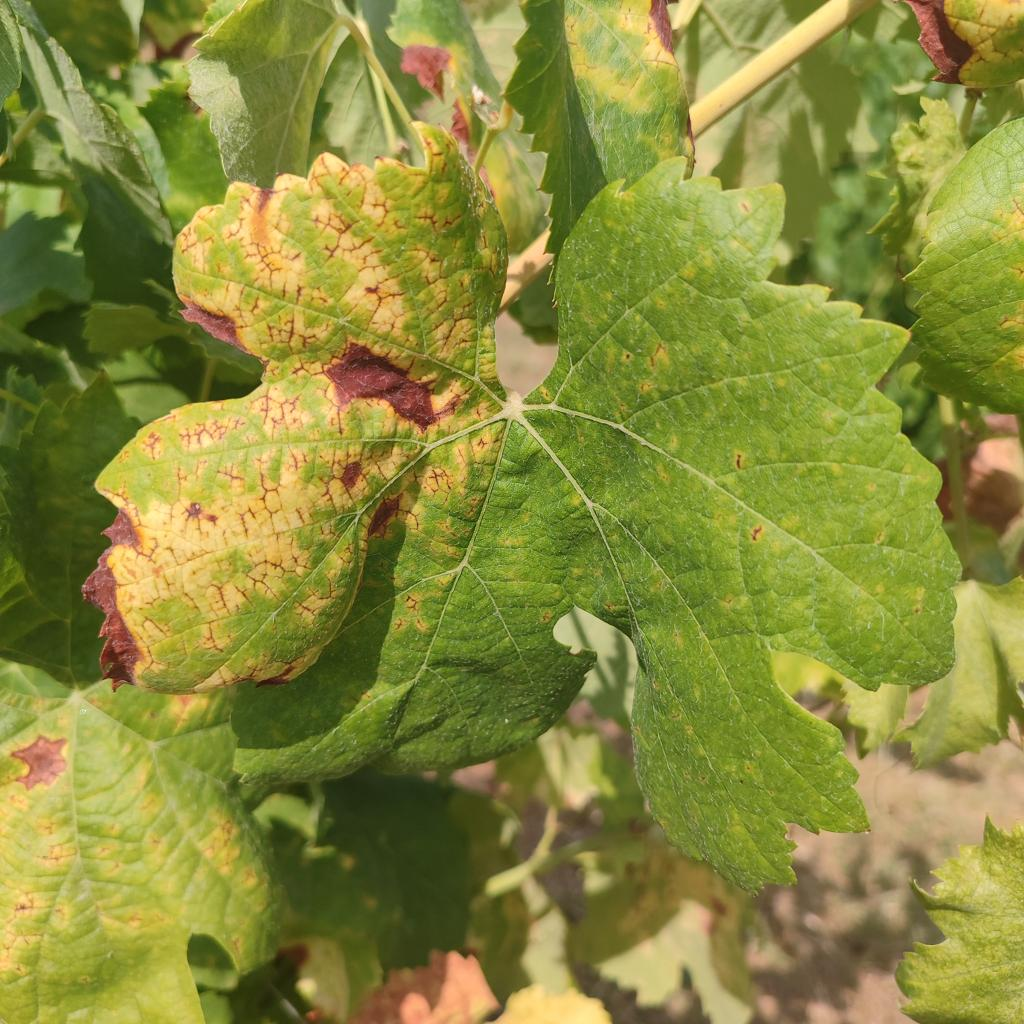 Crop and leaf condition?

grapevine, esca complex
